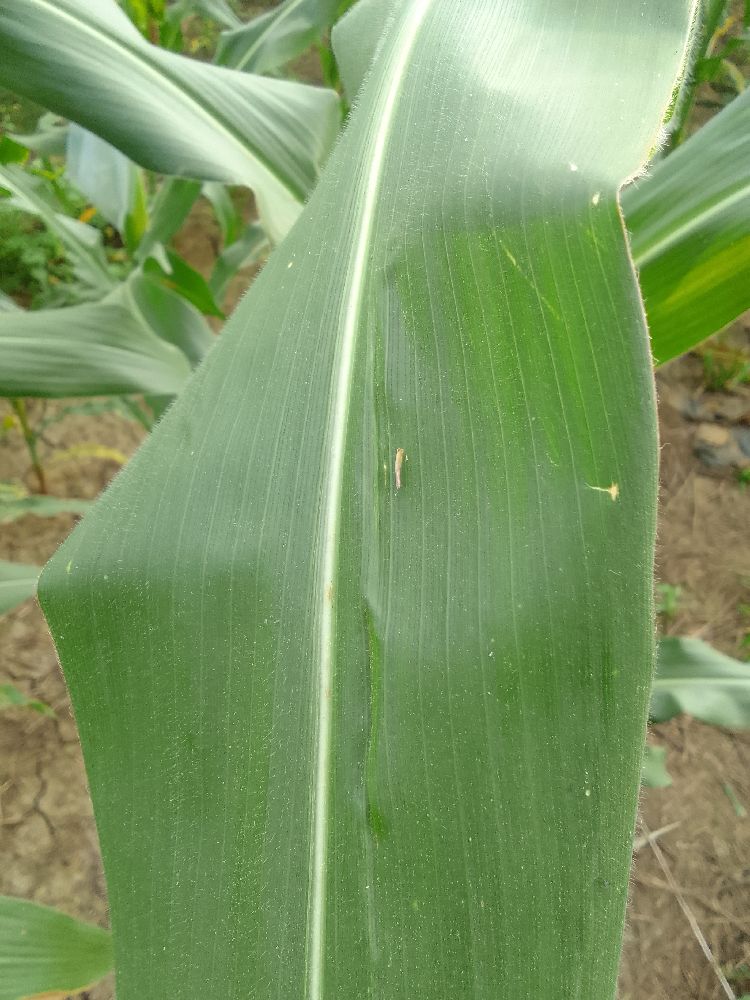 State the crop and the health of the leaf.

maize, healthy
